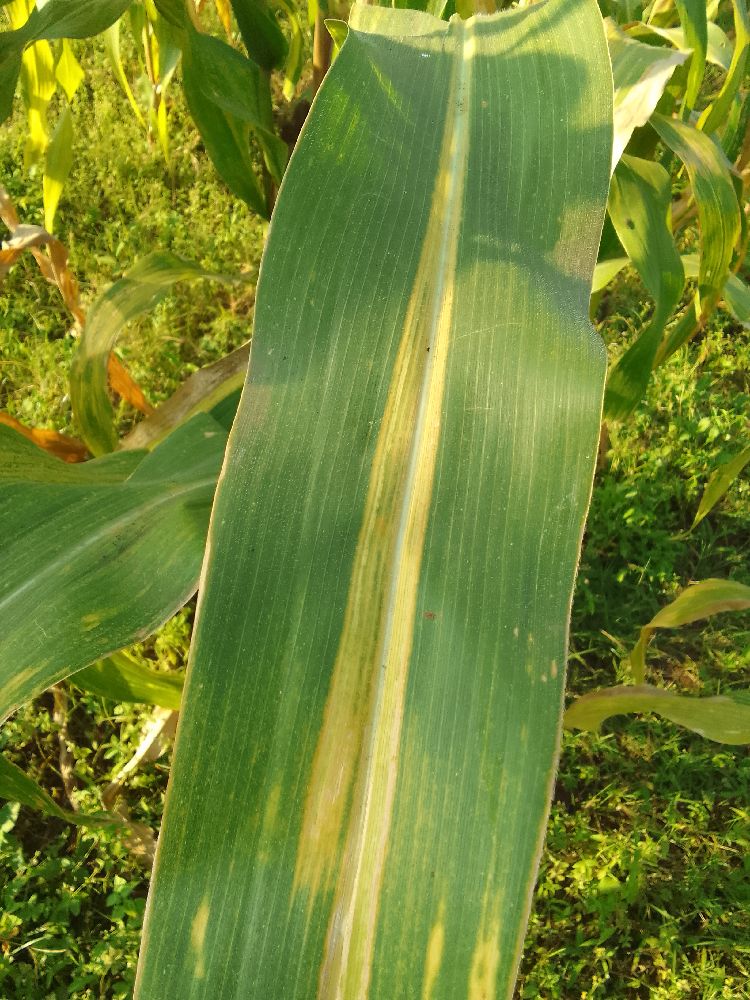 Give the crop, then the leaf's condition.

maize, maize lethal necrosis
